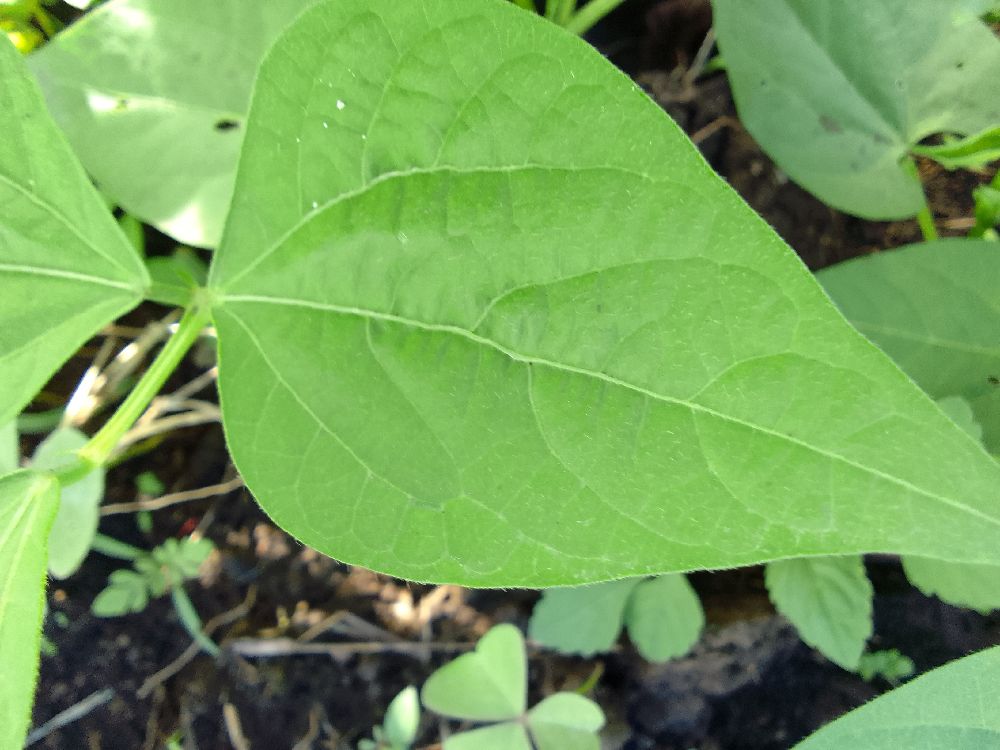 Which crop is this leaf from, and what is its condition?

common bean, healthy
